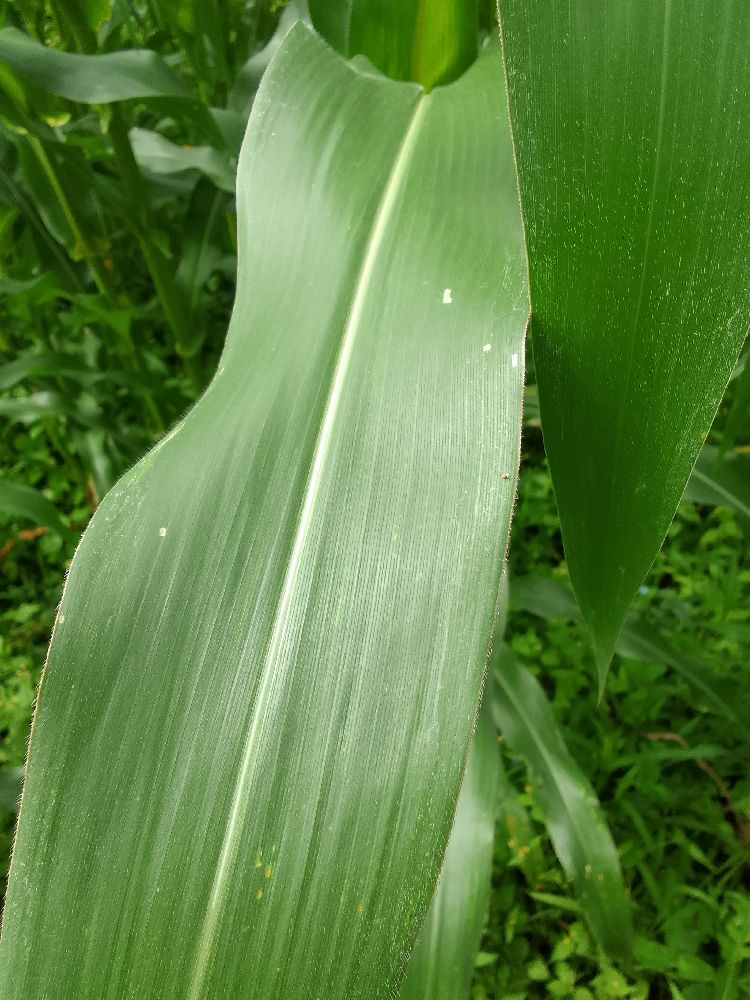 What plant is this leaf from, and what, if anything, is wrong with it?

maize, healthy
